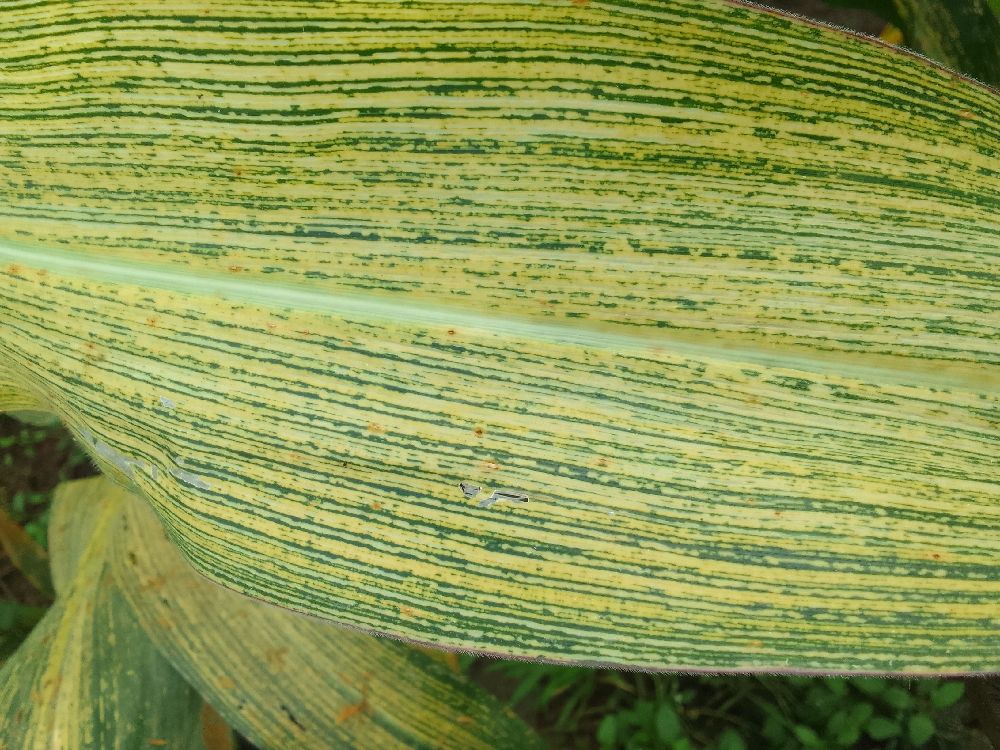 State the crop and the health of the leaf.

maize, maize streak virus
